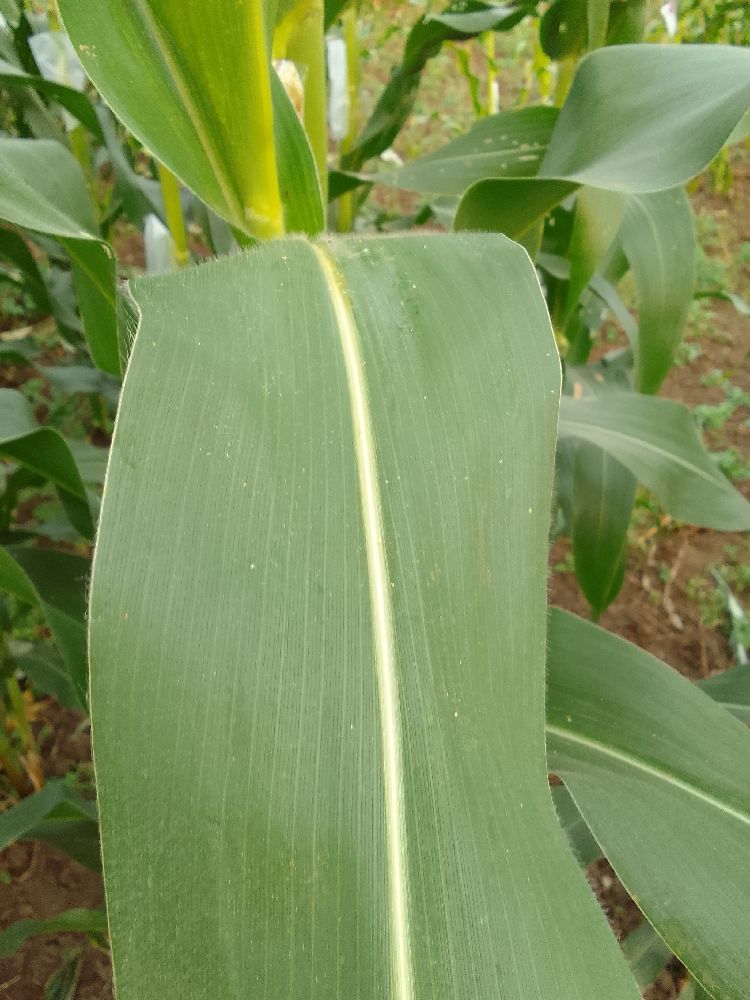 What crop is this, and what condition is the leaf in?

maize, healthy
